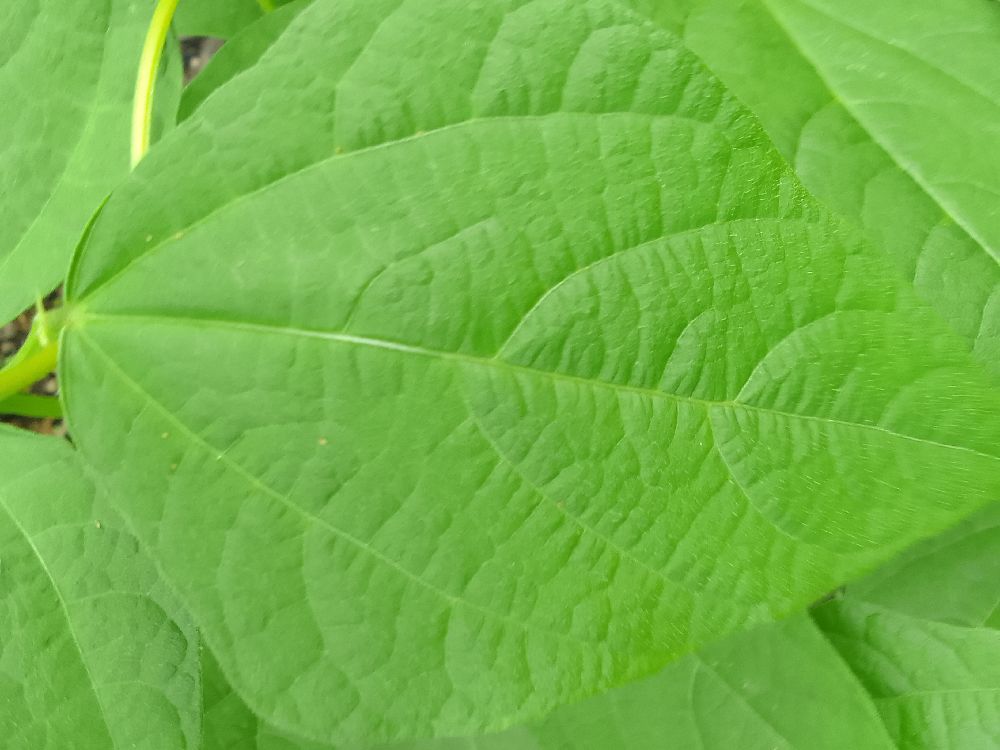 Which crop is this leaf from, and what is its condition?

common bean, healthy
